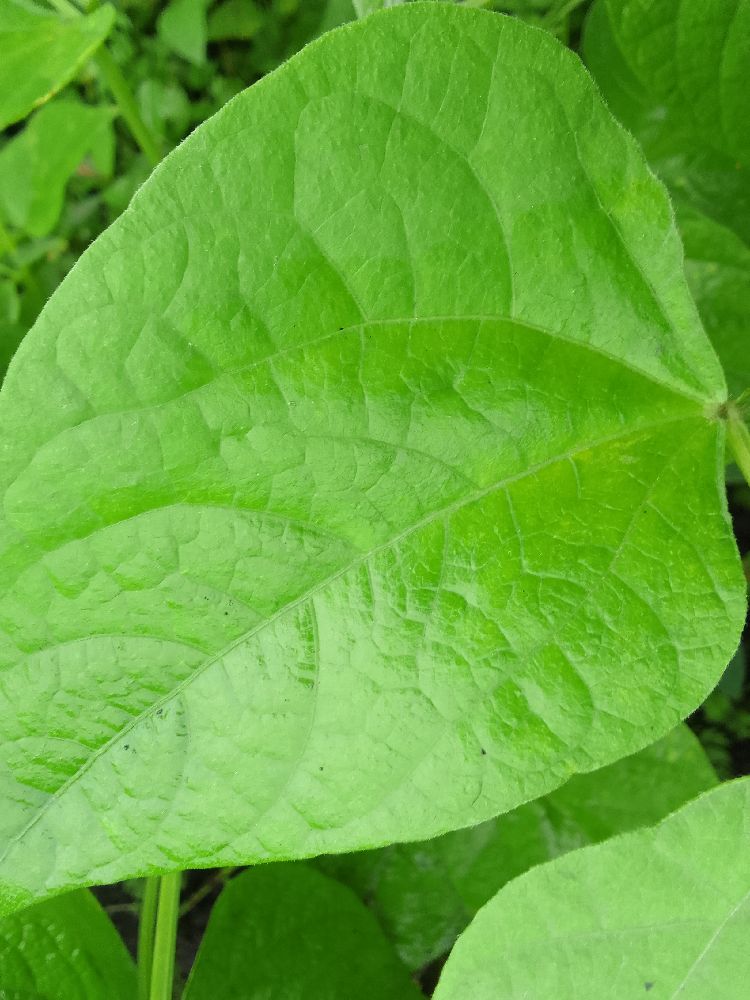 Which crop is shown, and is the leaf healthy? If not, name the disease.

common bean, healthy
